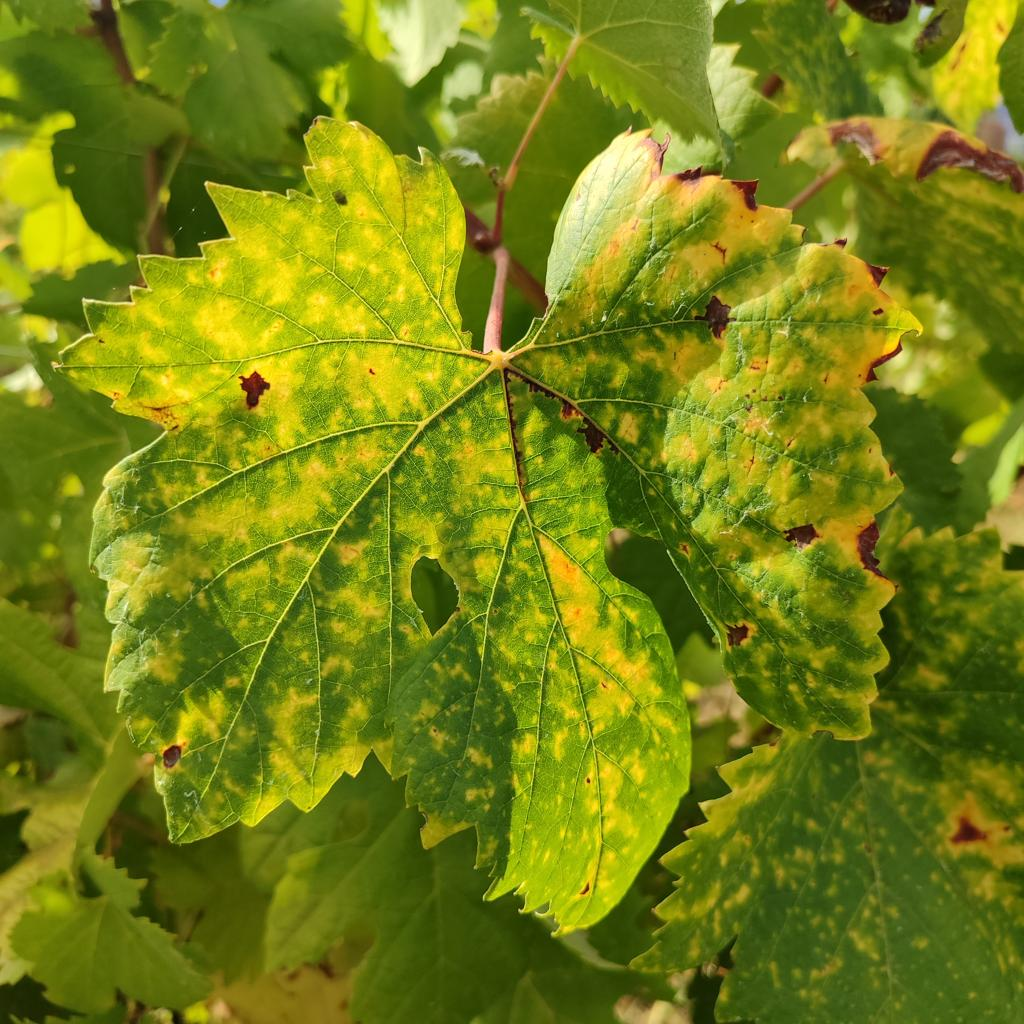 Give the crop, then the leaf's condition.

grapevine, esca complex
